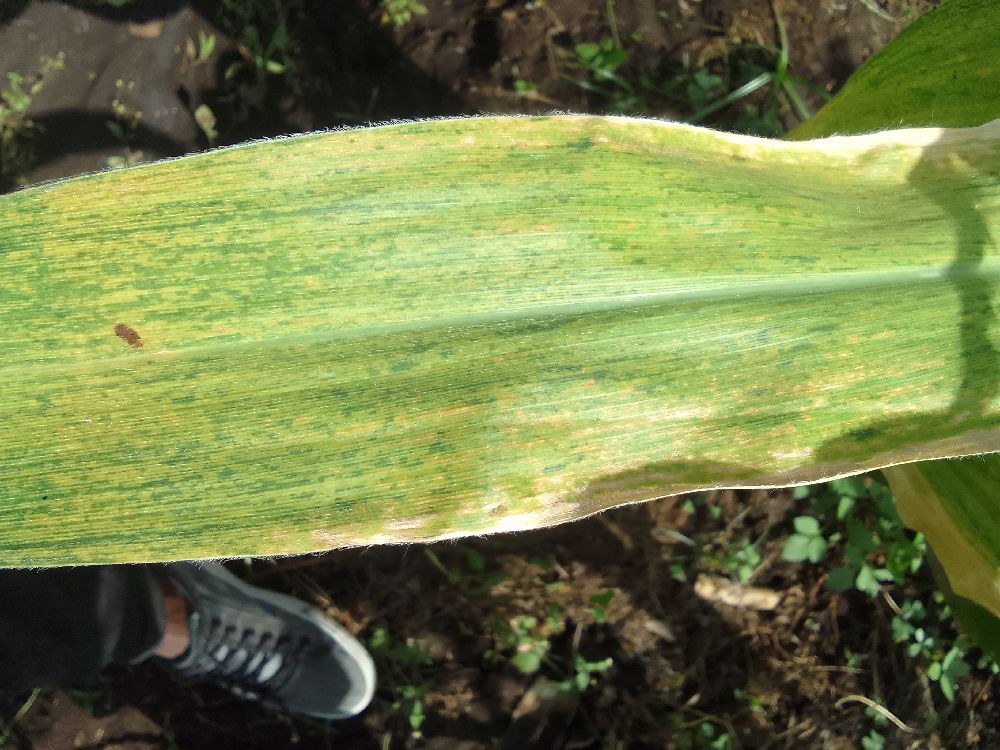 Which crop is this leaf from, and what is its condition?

maize, maize lethal necrosis
